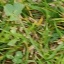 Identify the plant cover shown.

unstructured weed
